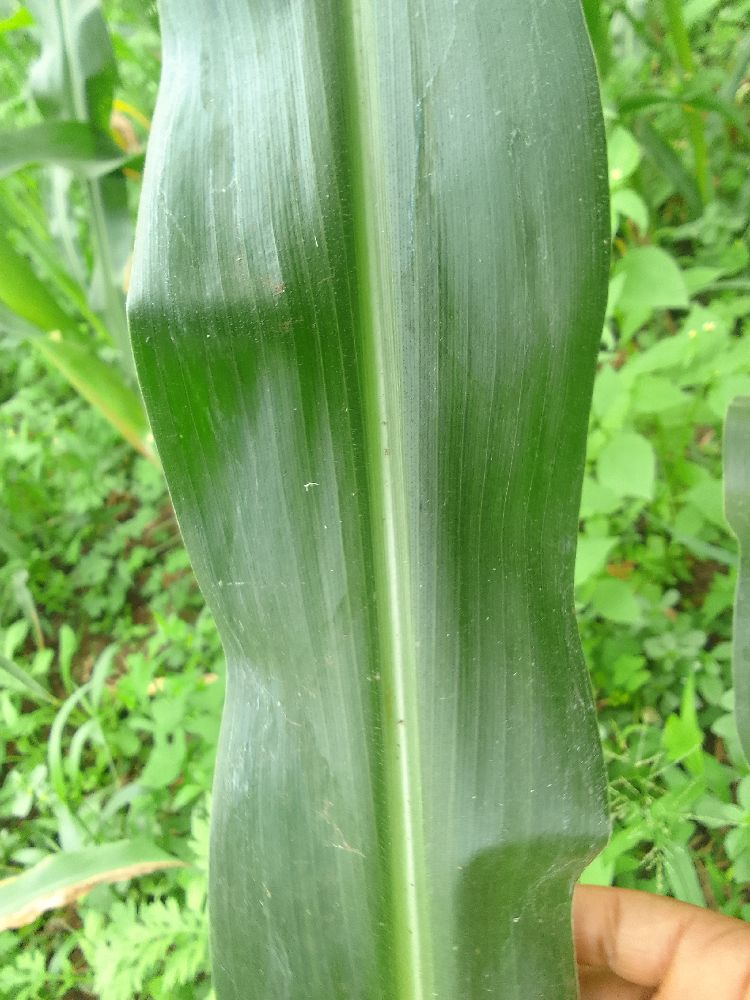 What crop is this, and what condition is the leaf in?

maize, healthy
